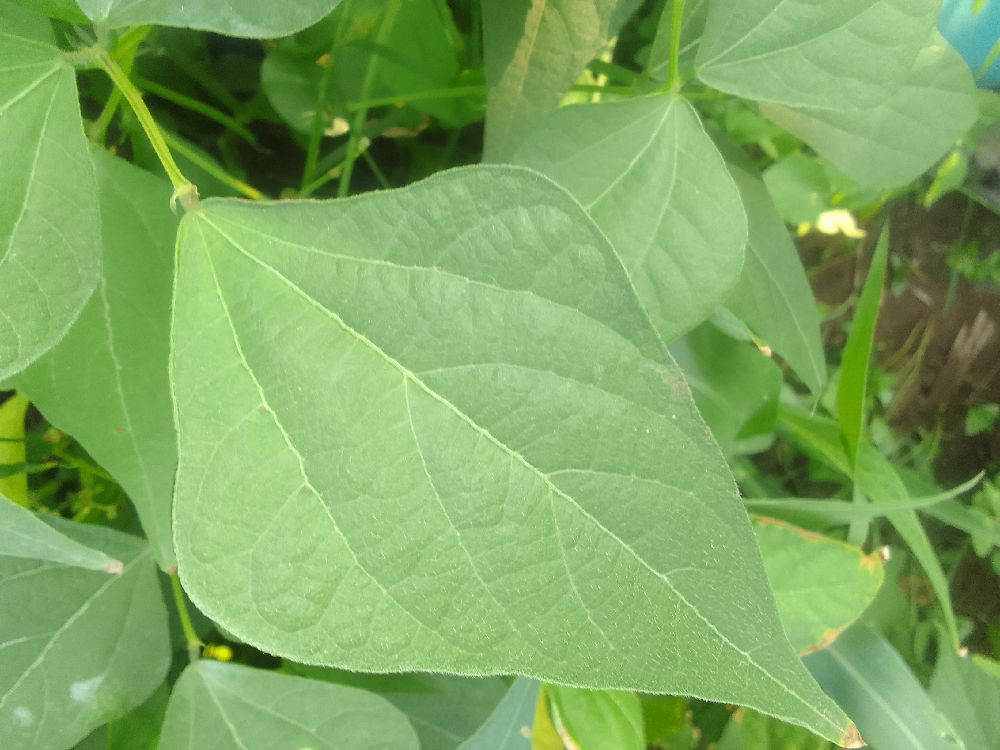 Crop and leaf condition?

common bean, healthy
